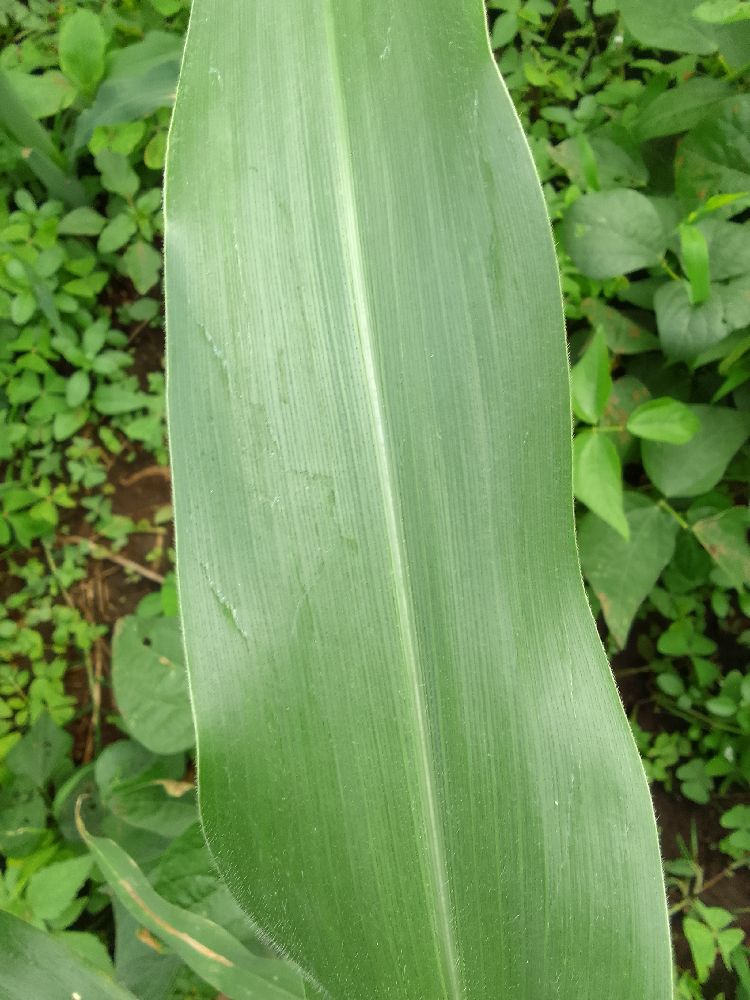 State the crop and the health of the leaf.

maize, healthy
